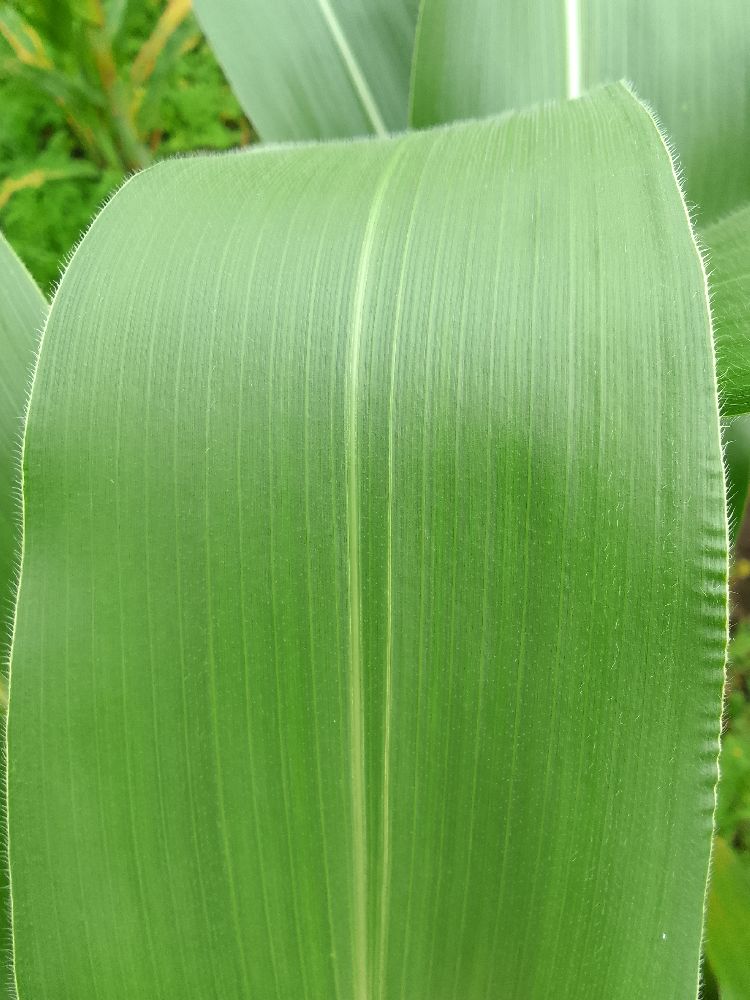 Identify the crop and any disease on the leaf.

maize, healthy
